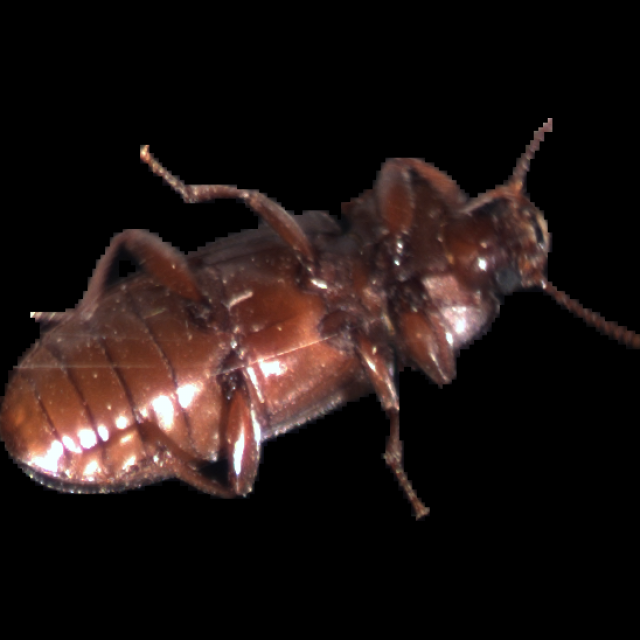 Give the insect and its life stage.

mealworm beetle
